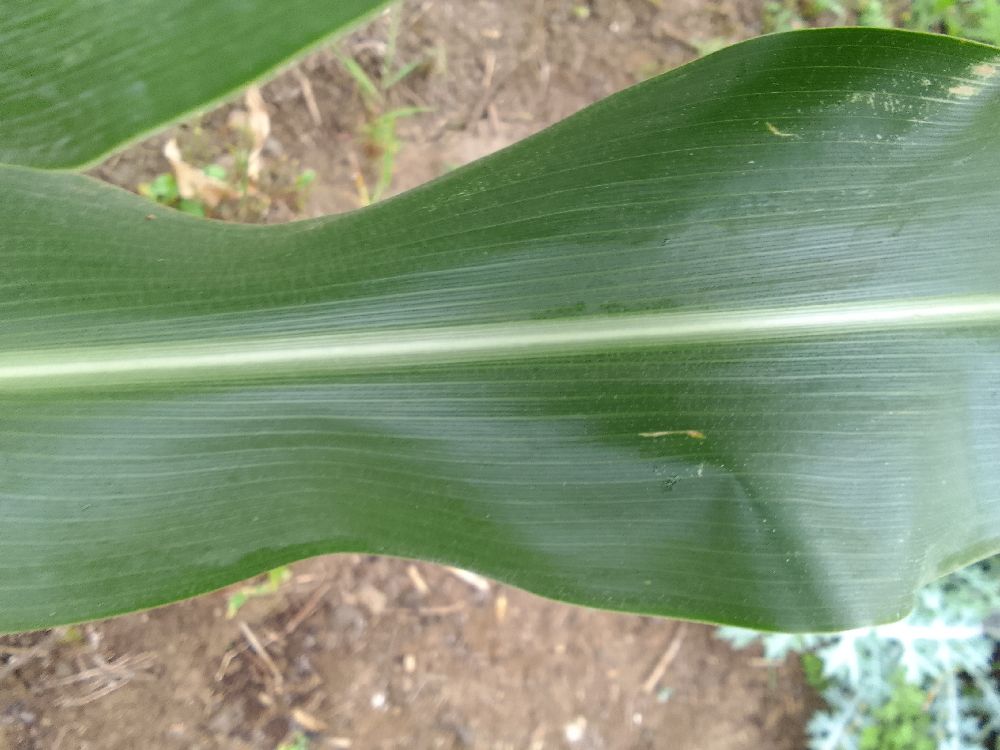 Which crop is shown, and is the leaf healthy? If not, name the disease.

maize, healthy
